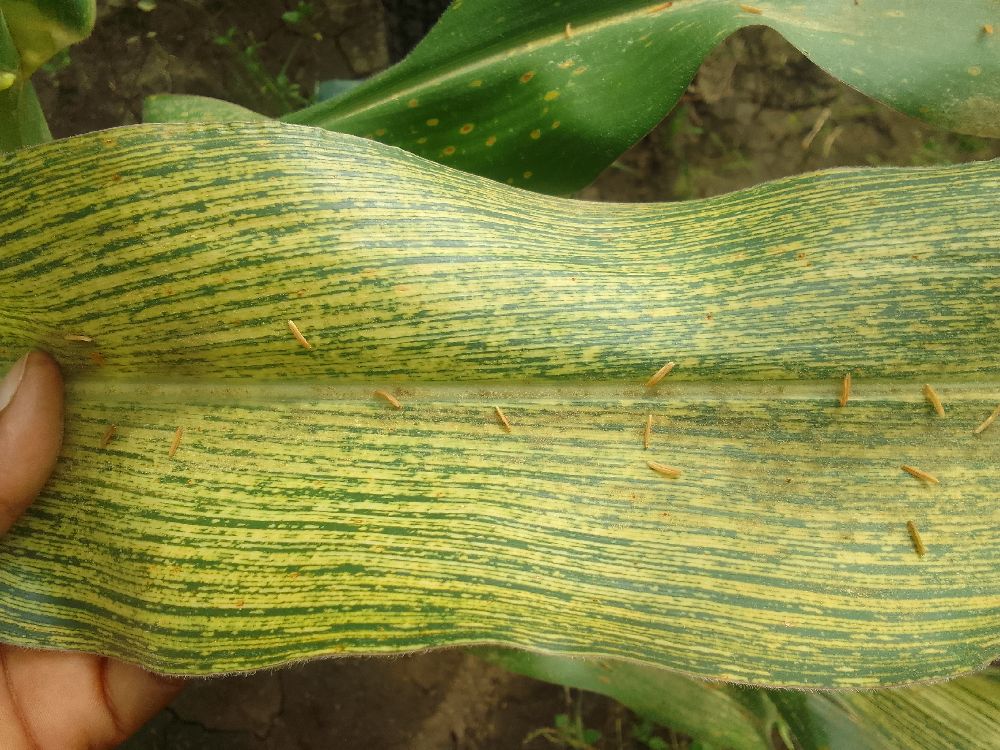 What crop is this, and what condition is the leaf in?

maize, maize streak virus
